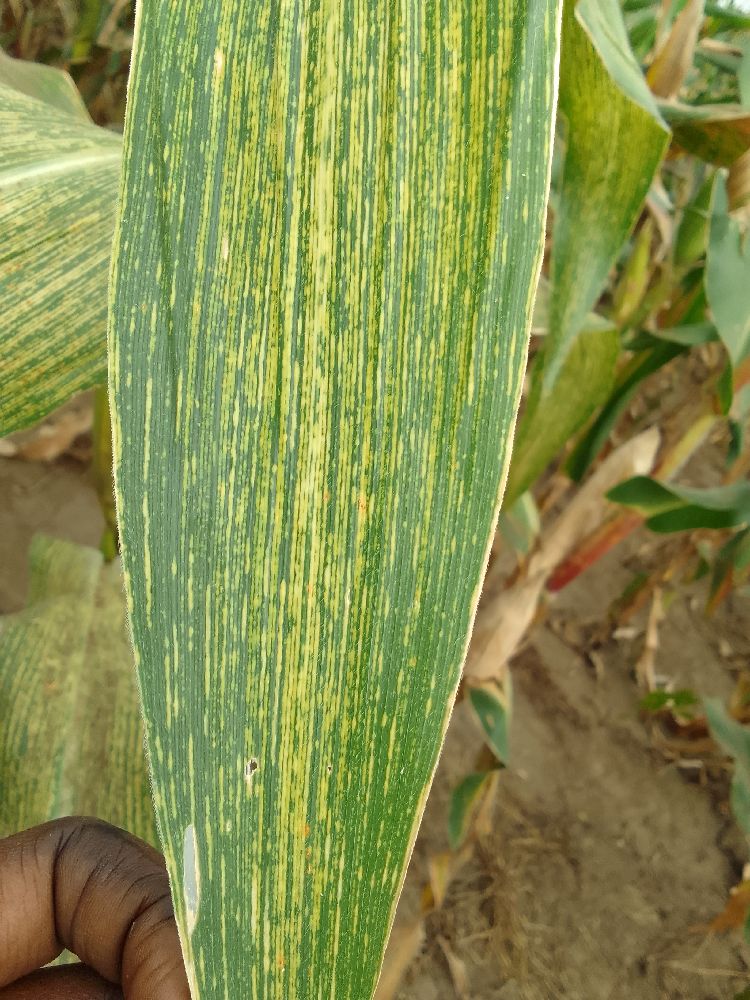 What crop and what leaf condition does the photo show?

maize, maize streak virus
